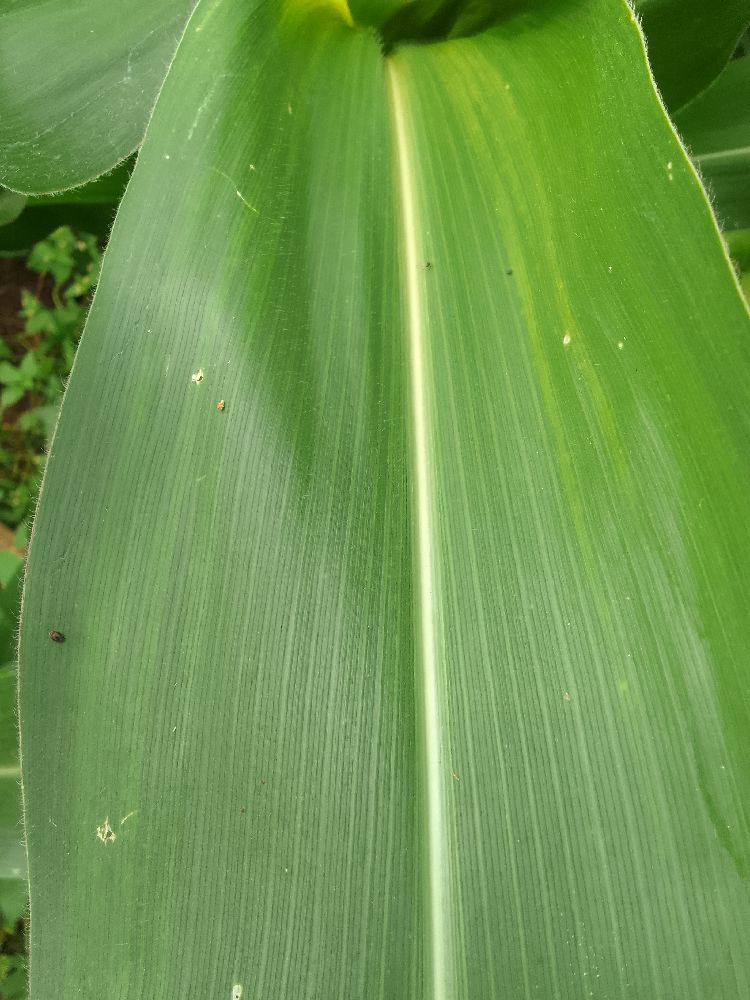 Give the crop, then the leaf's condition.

maize, healthy
